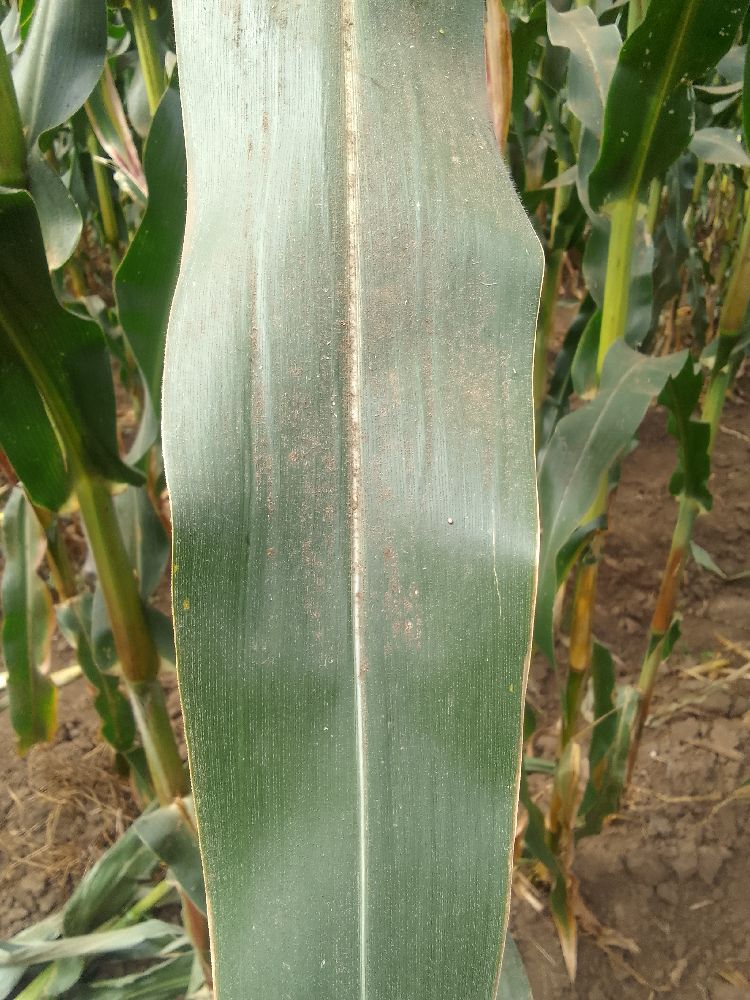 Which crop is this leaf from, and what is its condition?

maize, healthy
